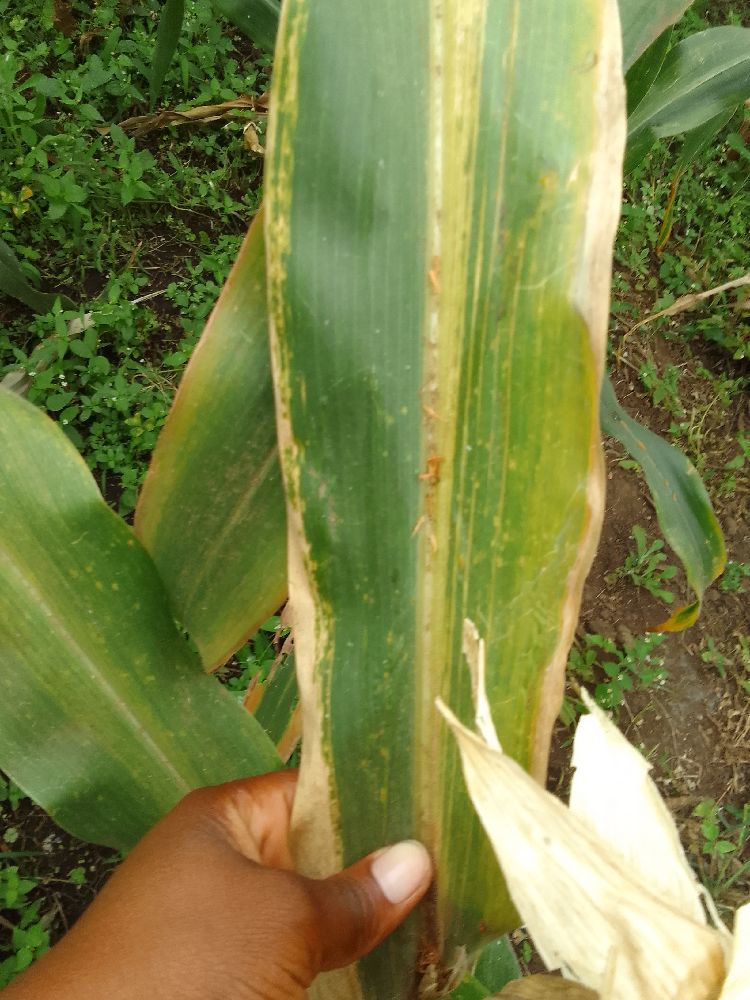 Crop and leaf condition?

maize, maize lethal necrosis
